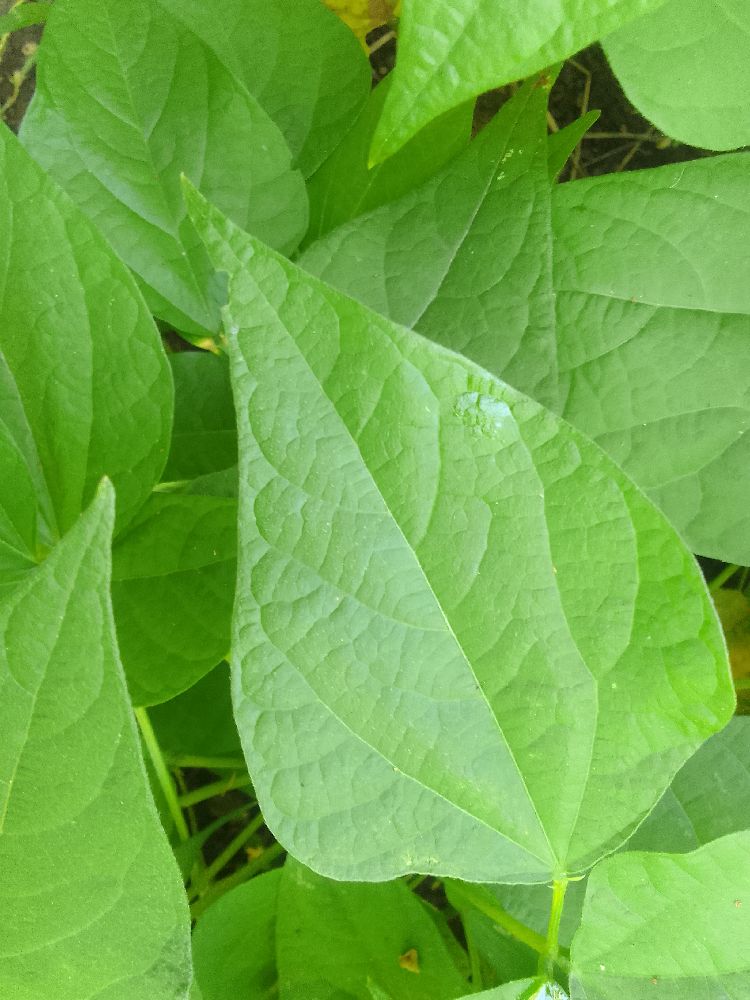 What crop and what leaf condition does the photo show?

common bean, healthy
